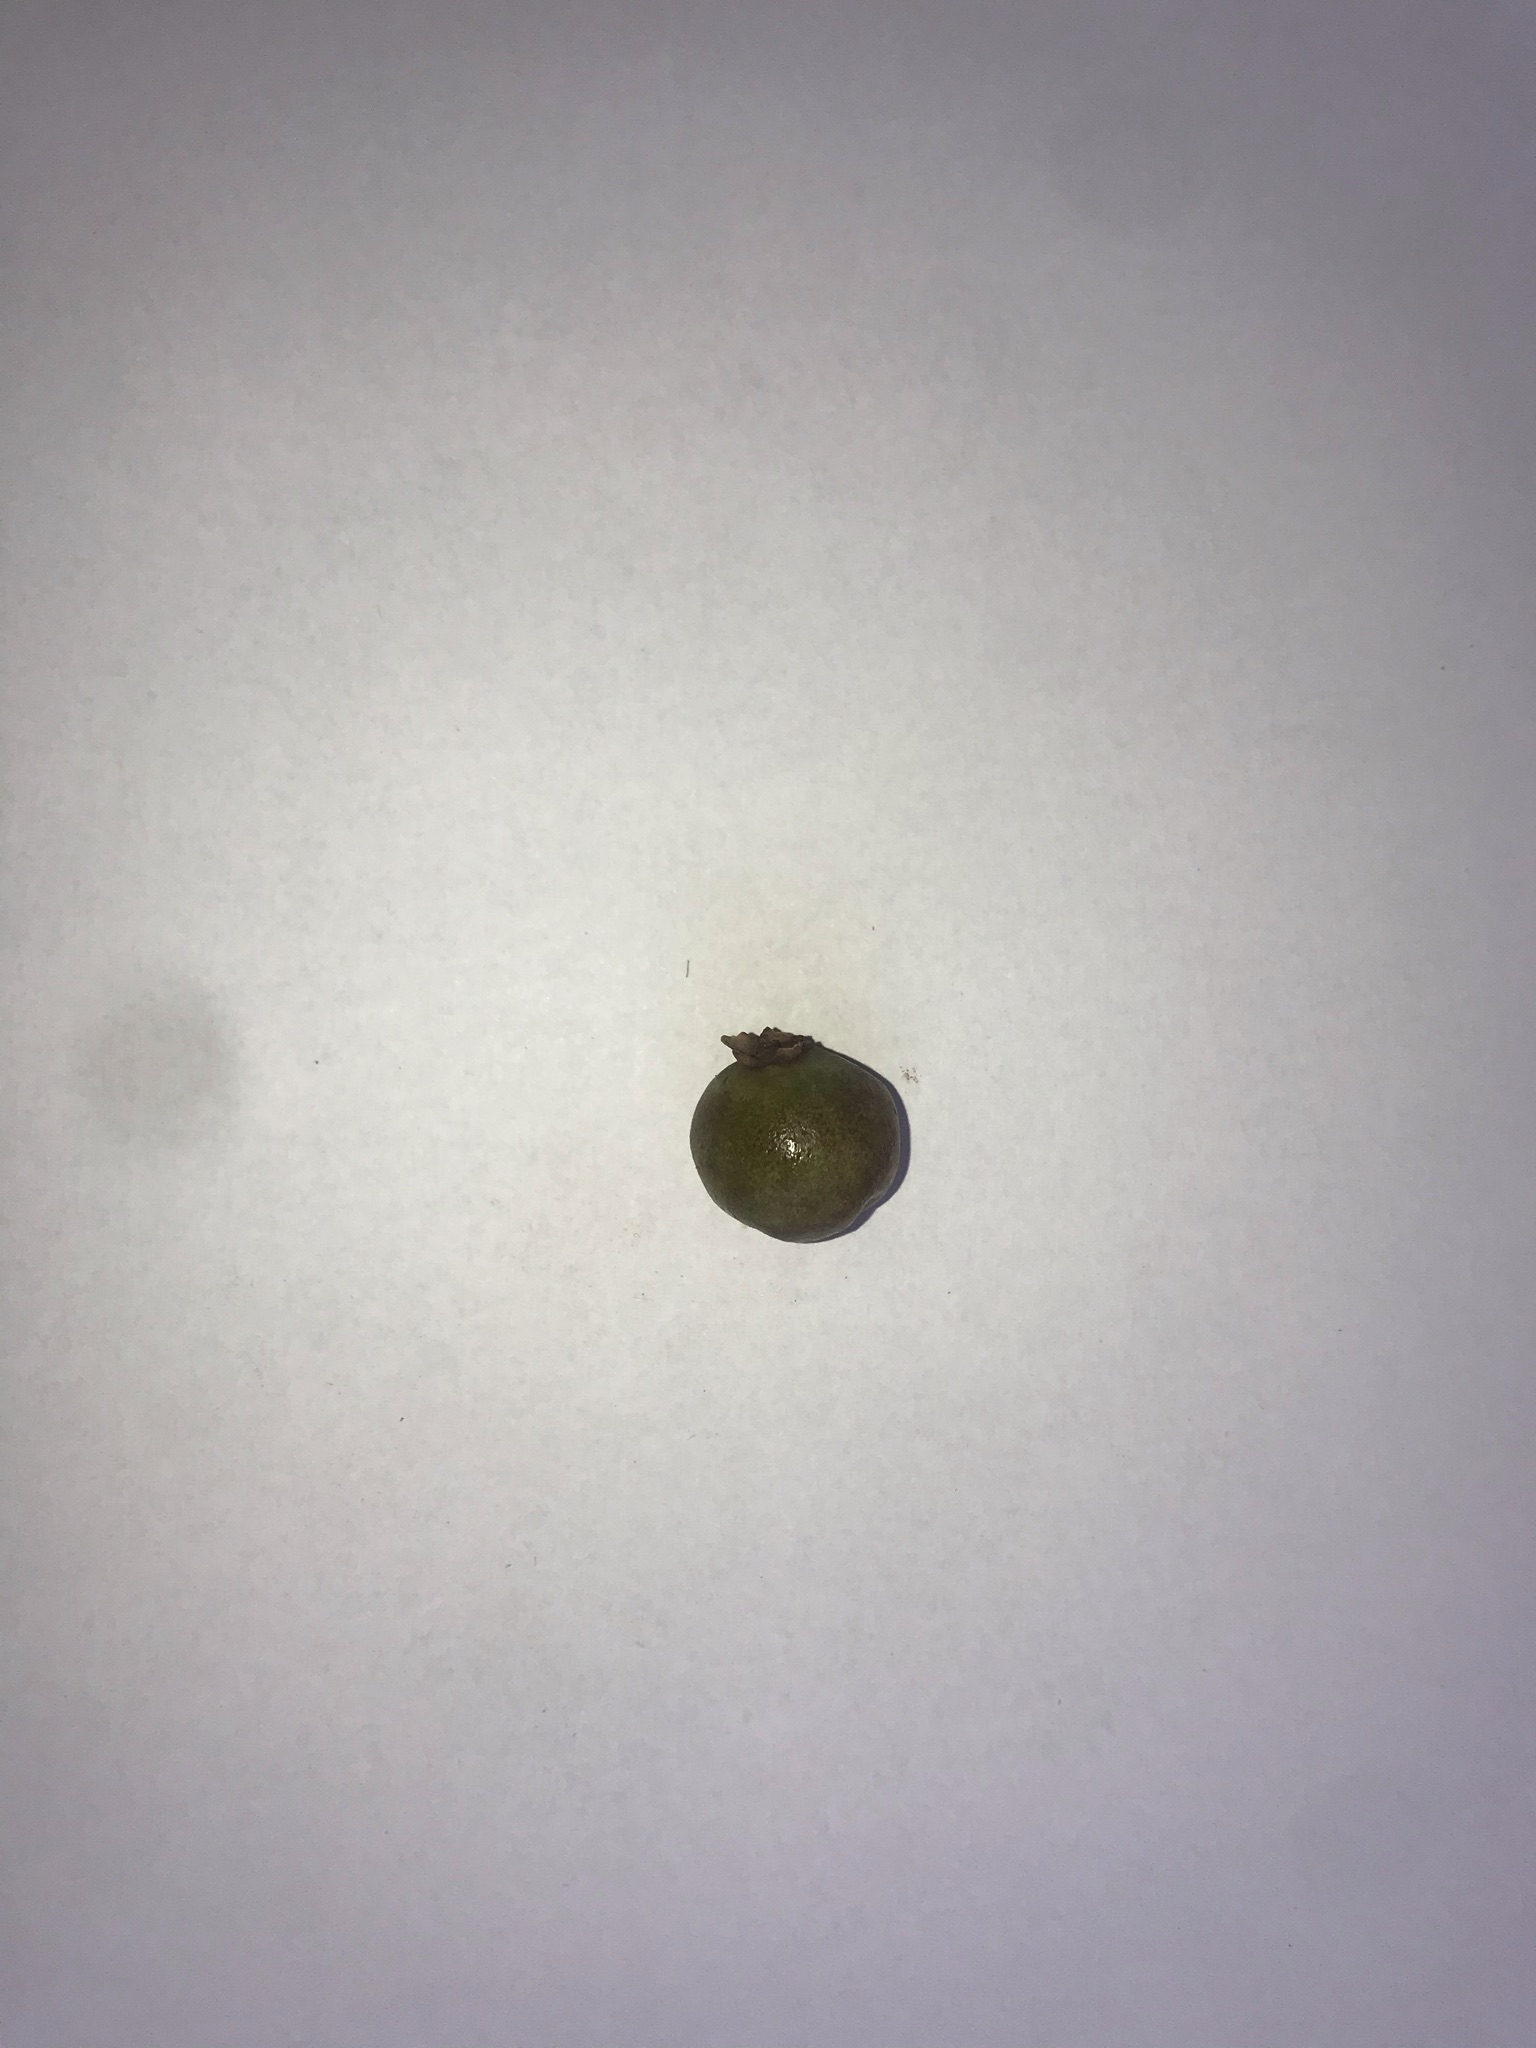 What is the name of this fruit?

gabiroba
